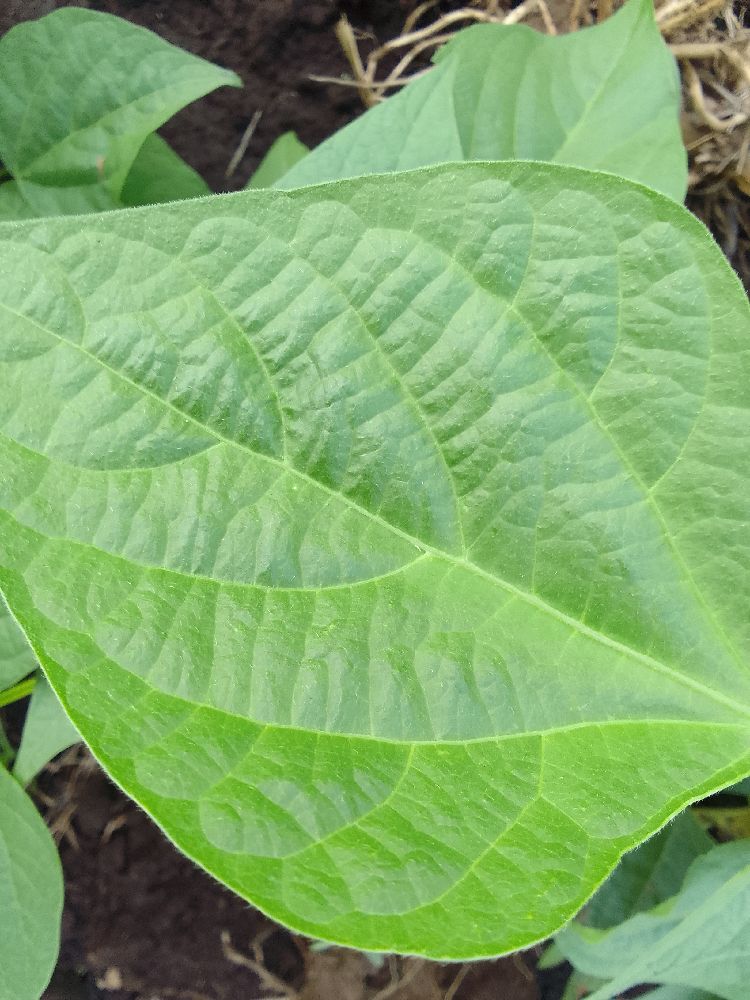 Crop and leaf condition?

common bean, healthy
